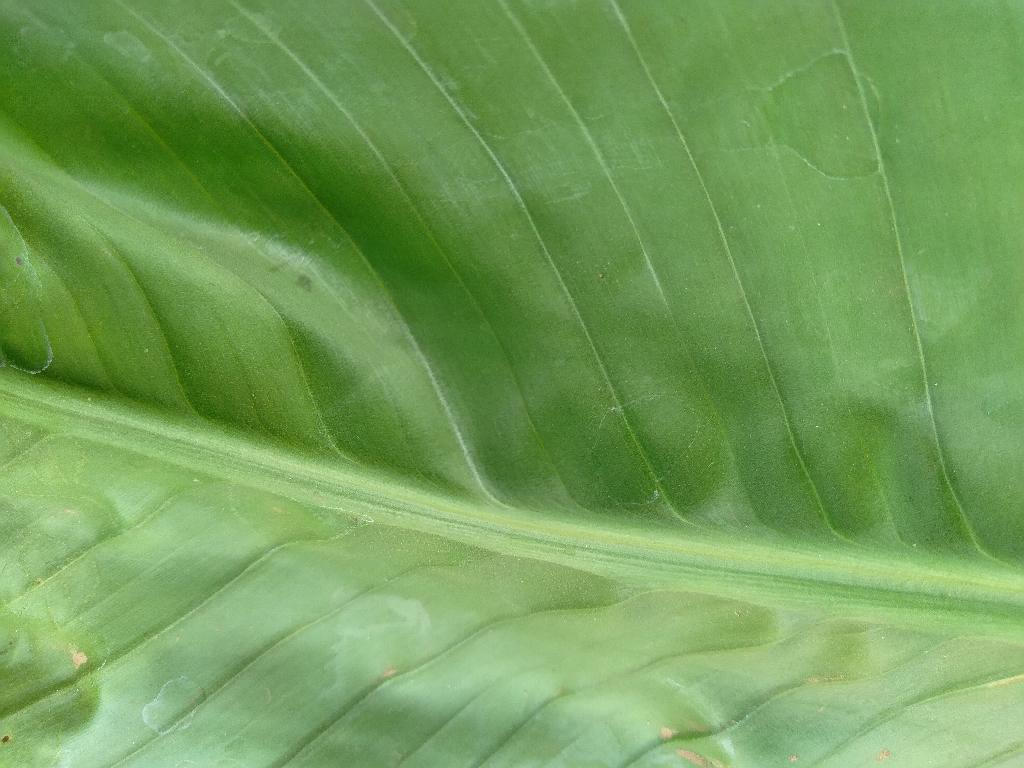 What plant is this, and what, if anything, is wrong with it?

banana, healthy
